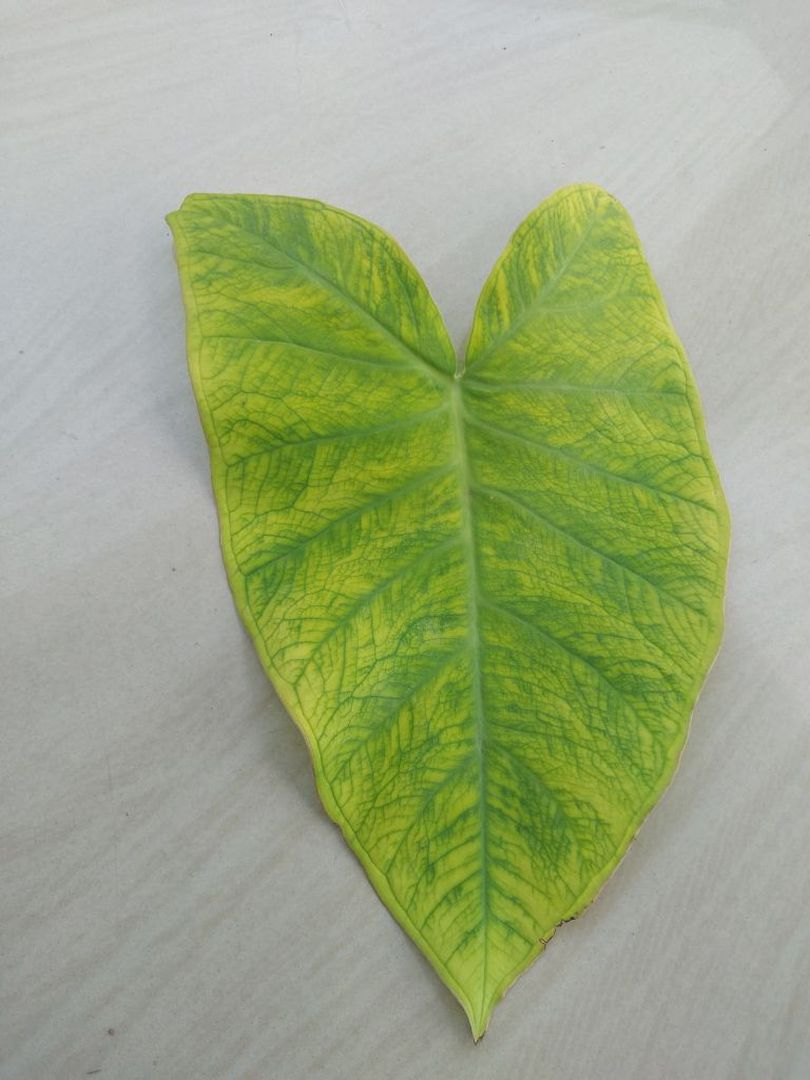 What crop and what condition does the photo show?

taro, mosaic
